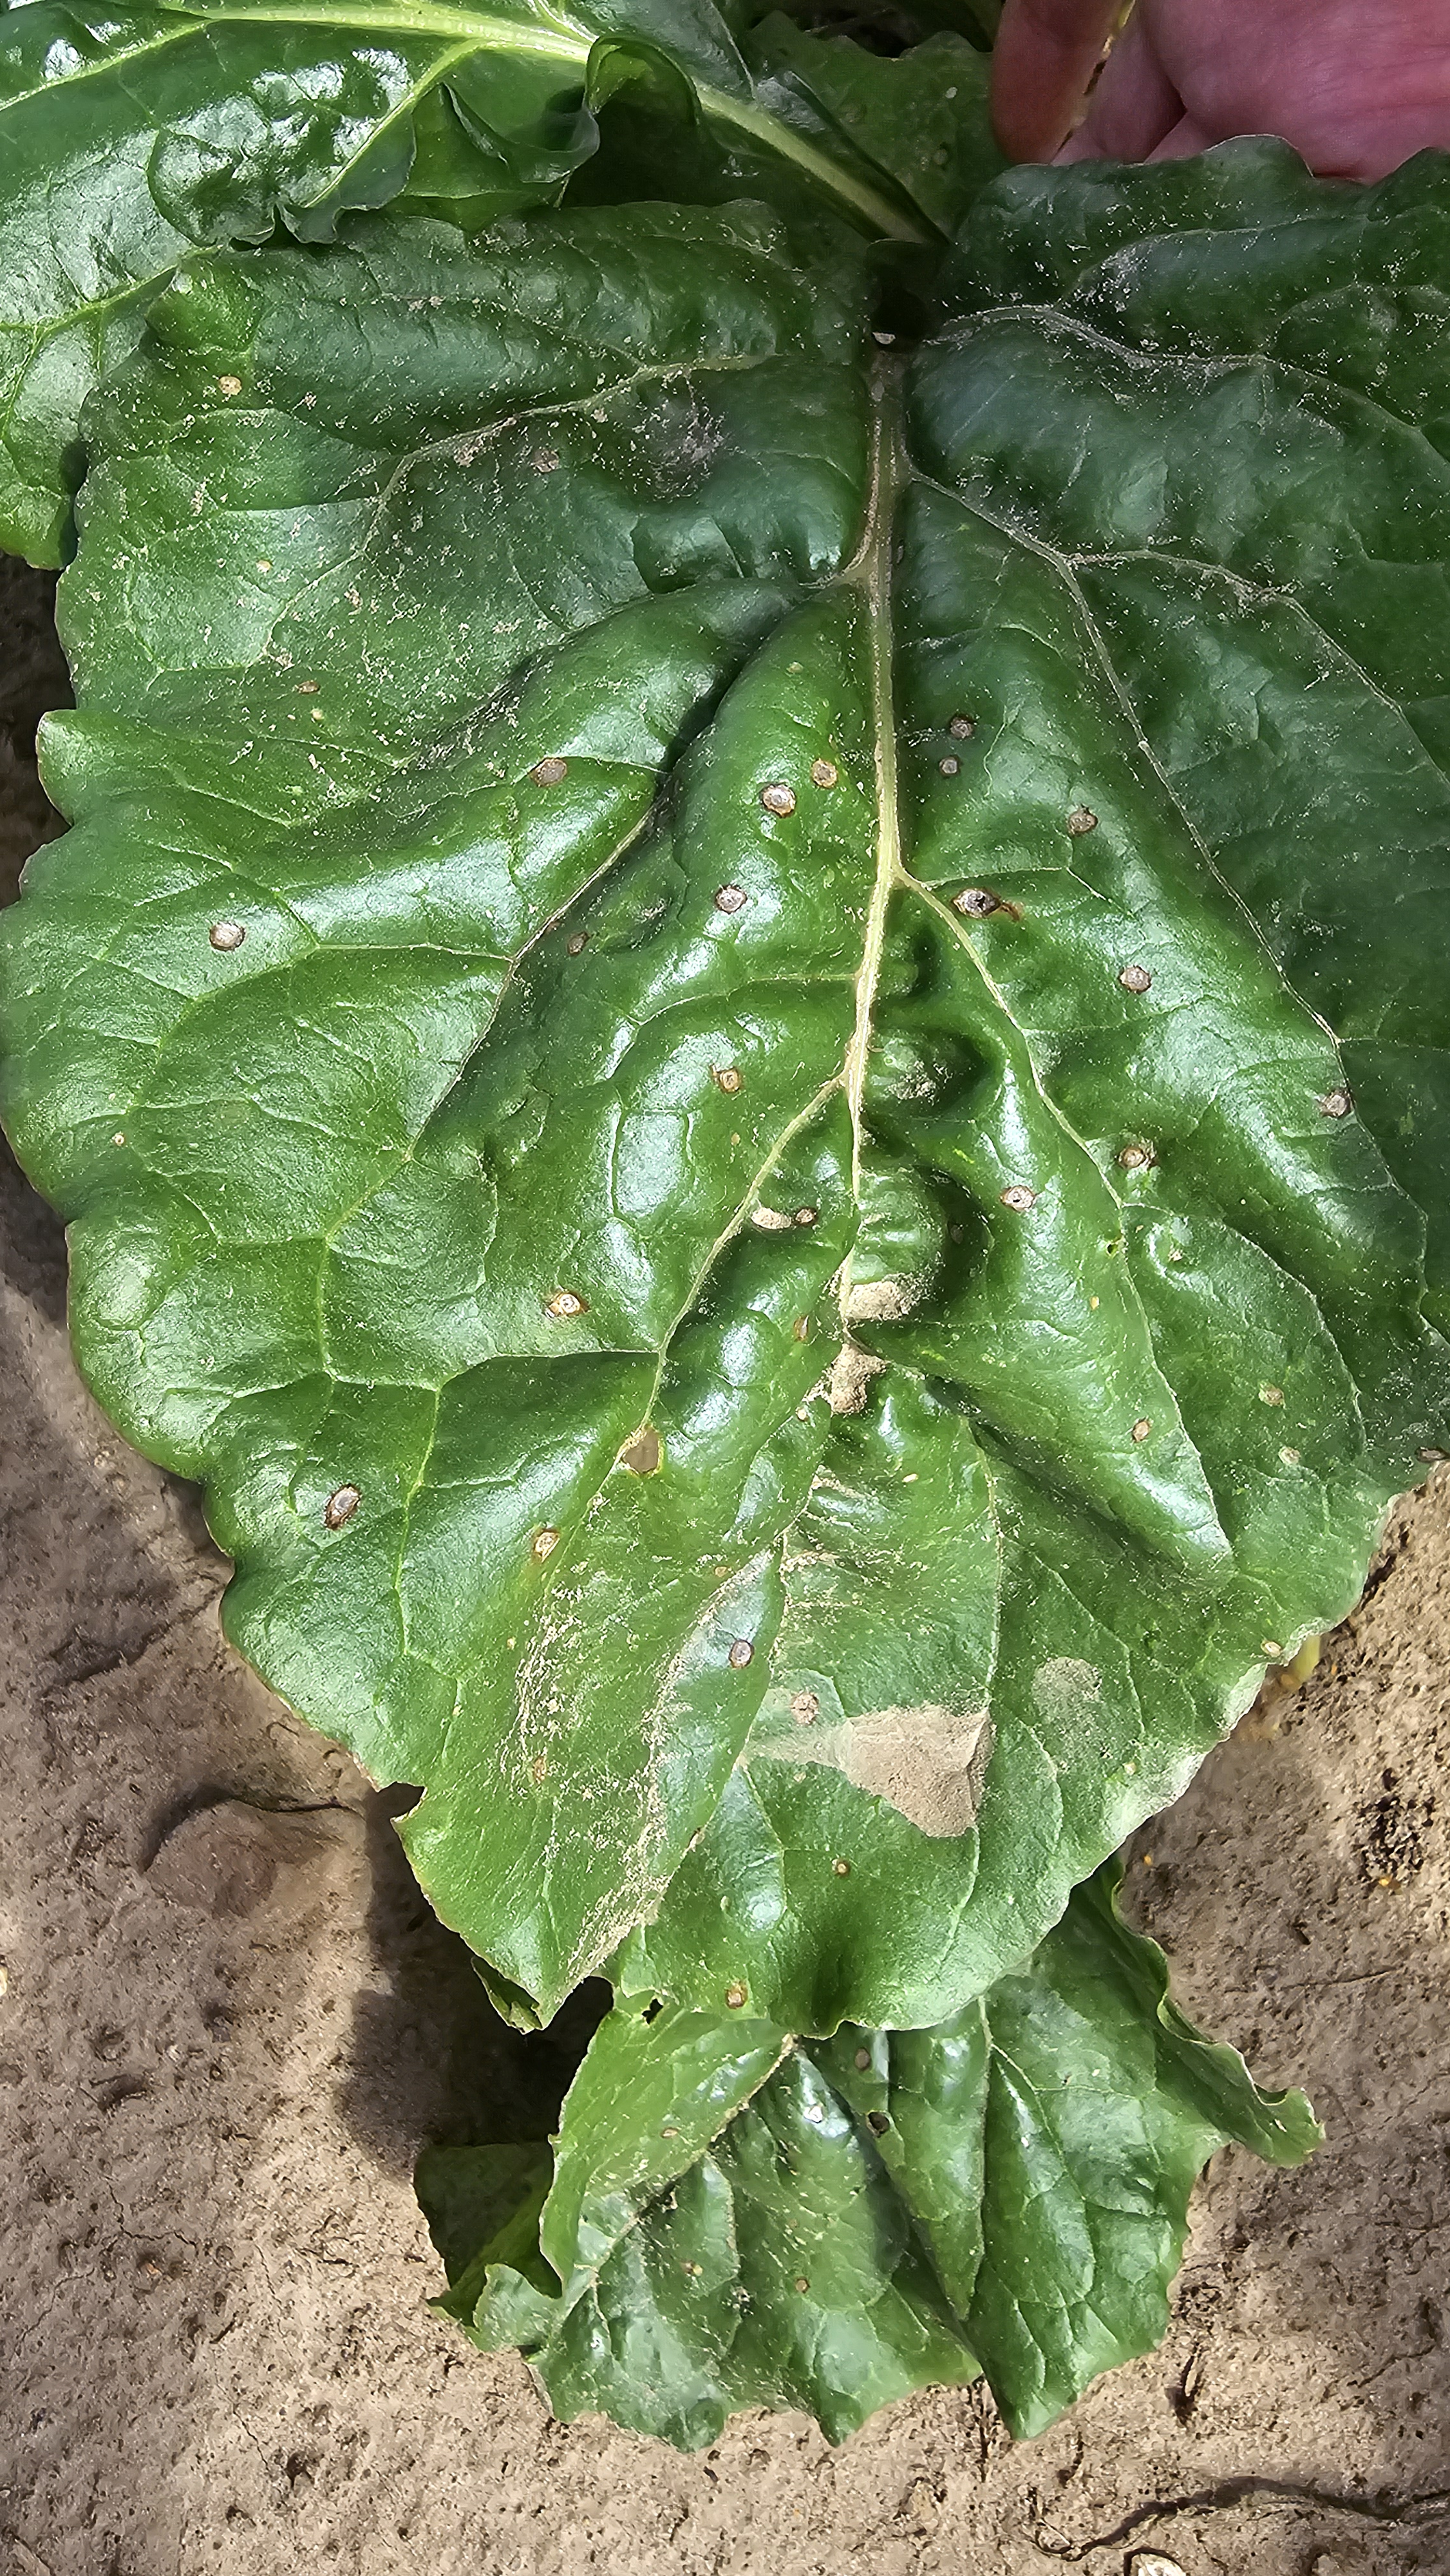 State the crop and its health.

beet, cercospora
